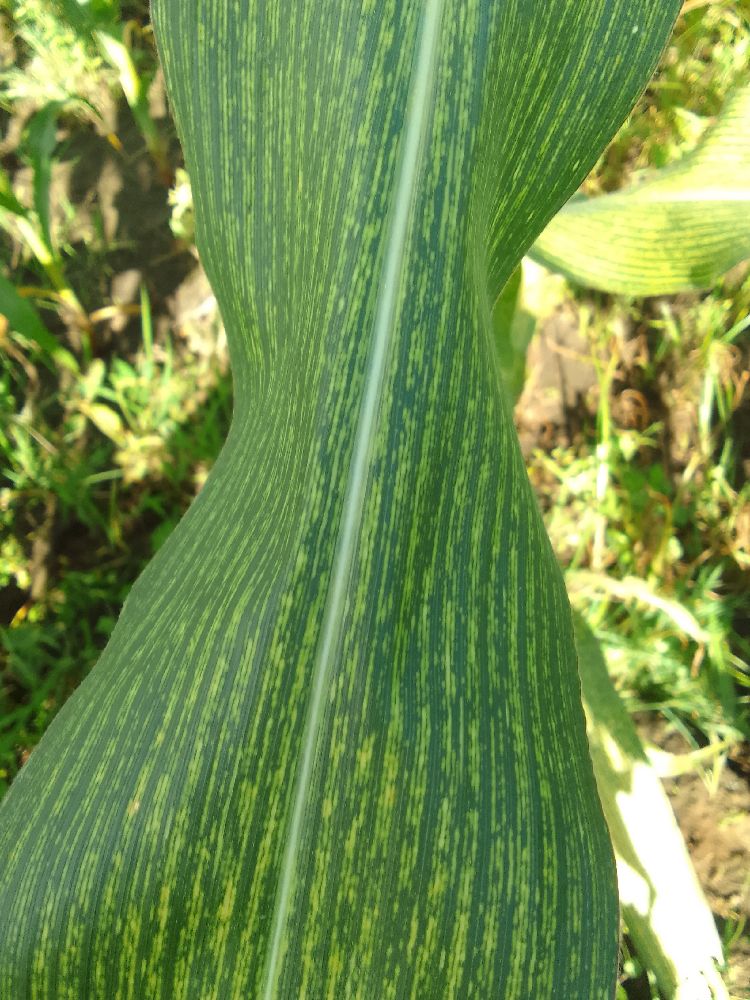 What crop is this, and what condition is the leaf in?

maize, maize streak virus
